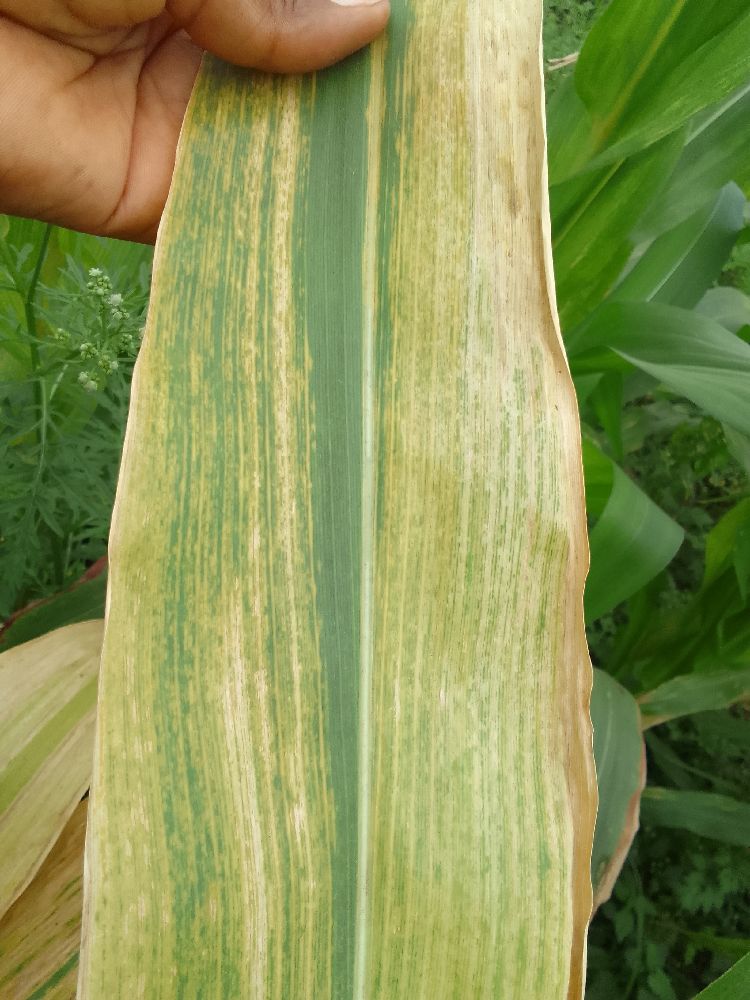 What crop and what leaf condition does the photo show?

maize, maize lethal necrosis
